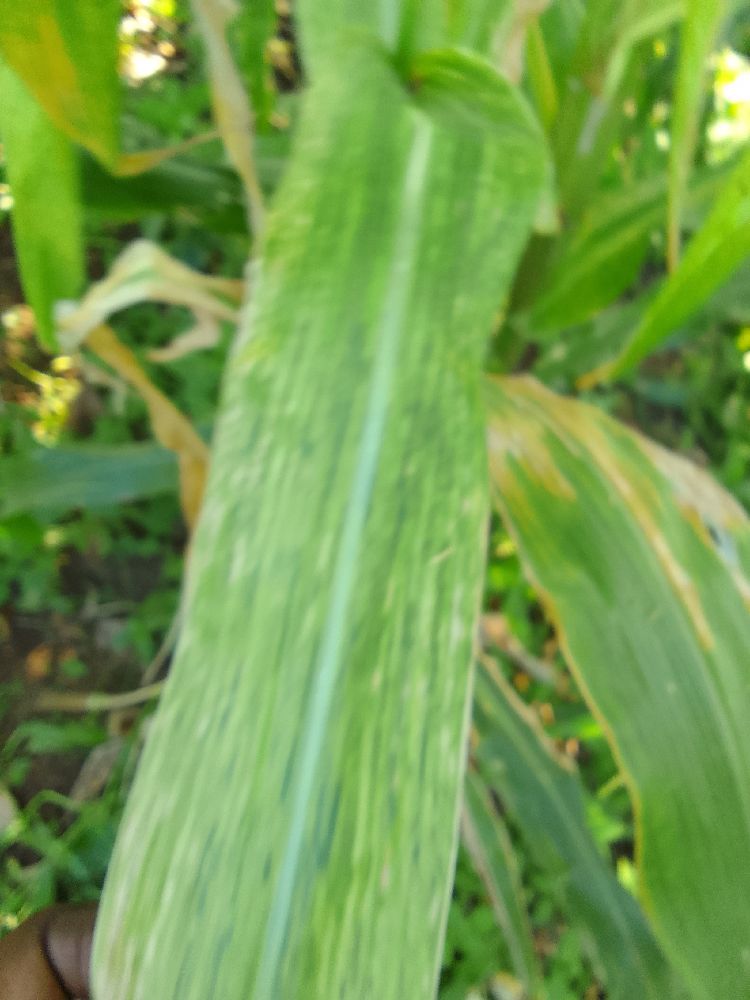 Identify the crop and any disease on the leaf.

maize, maize lethal necrosis
